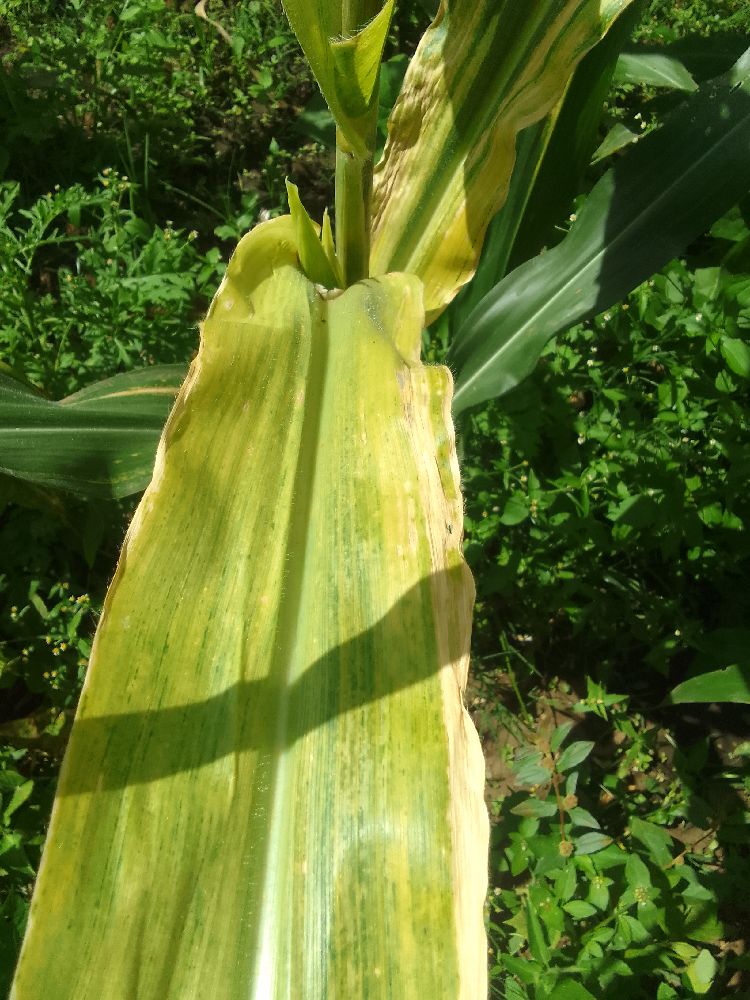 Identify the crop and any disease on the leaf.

maize, maize lethal necrosis
